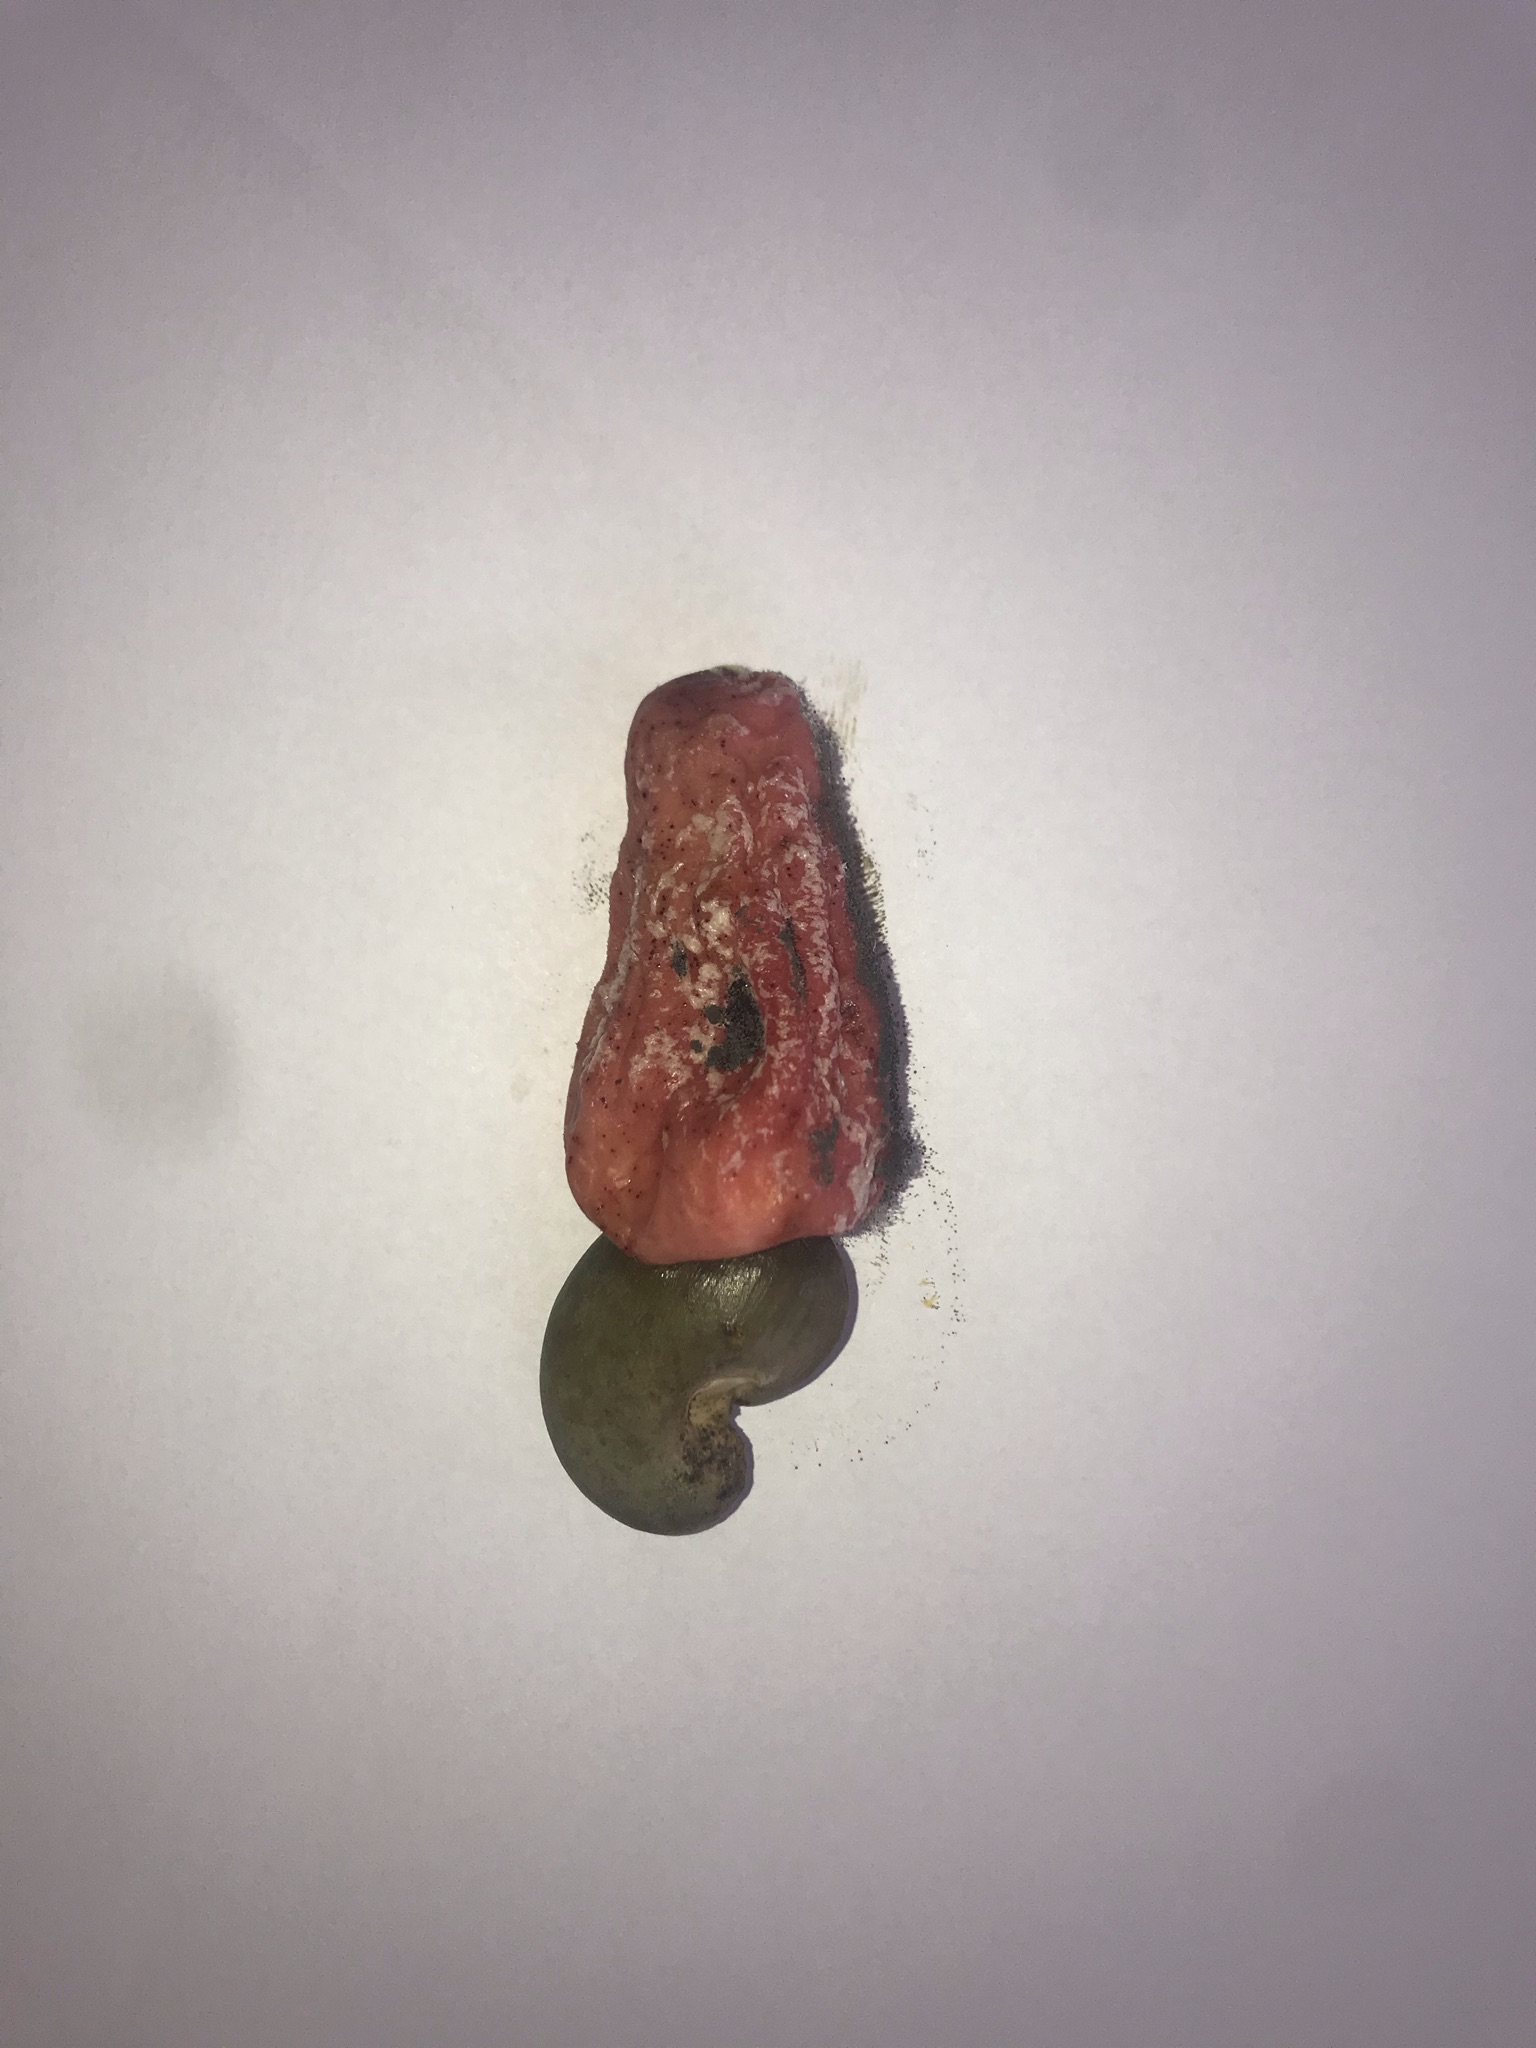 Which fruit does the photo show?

caju vermelho
